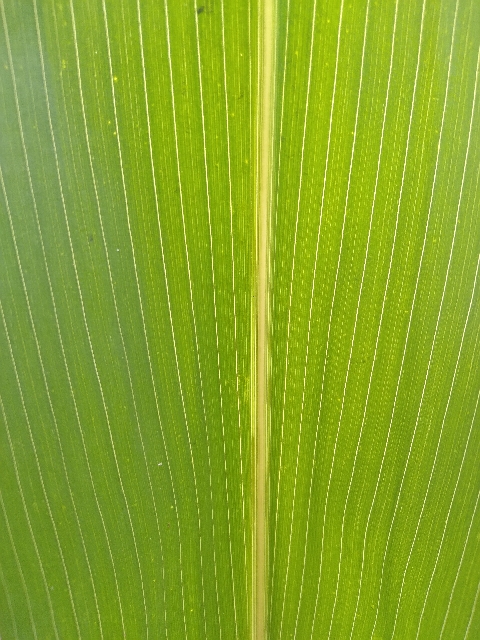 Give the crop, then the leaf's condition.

maize, healthy
